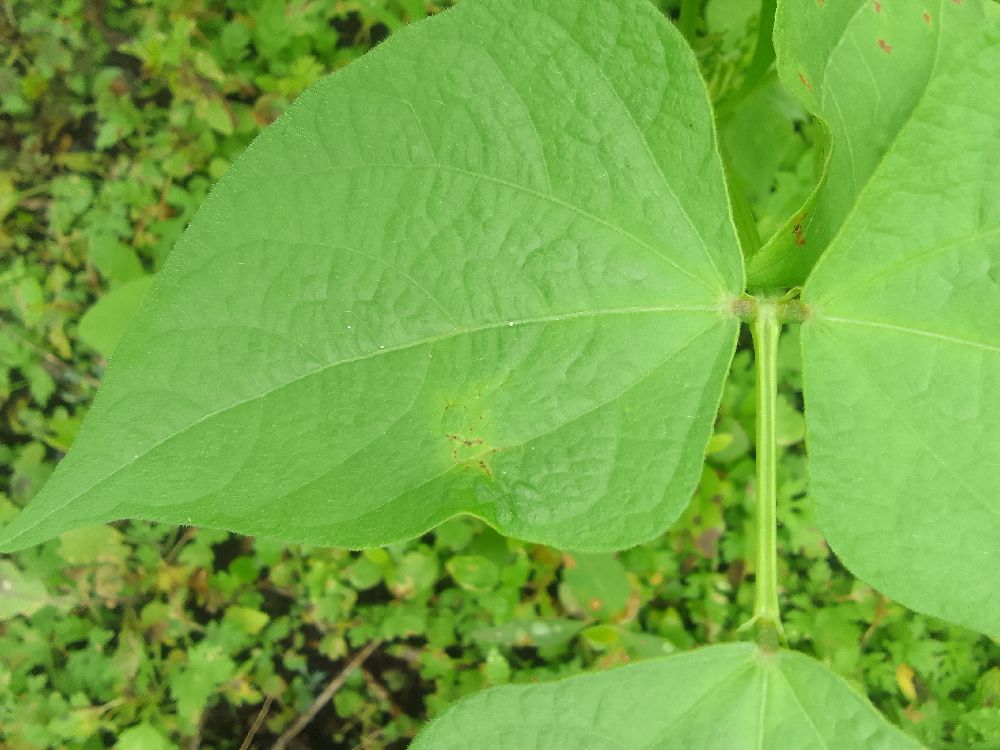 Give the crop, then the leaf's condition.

common bean, healthy
